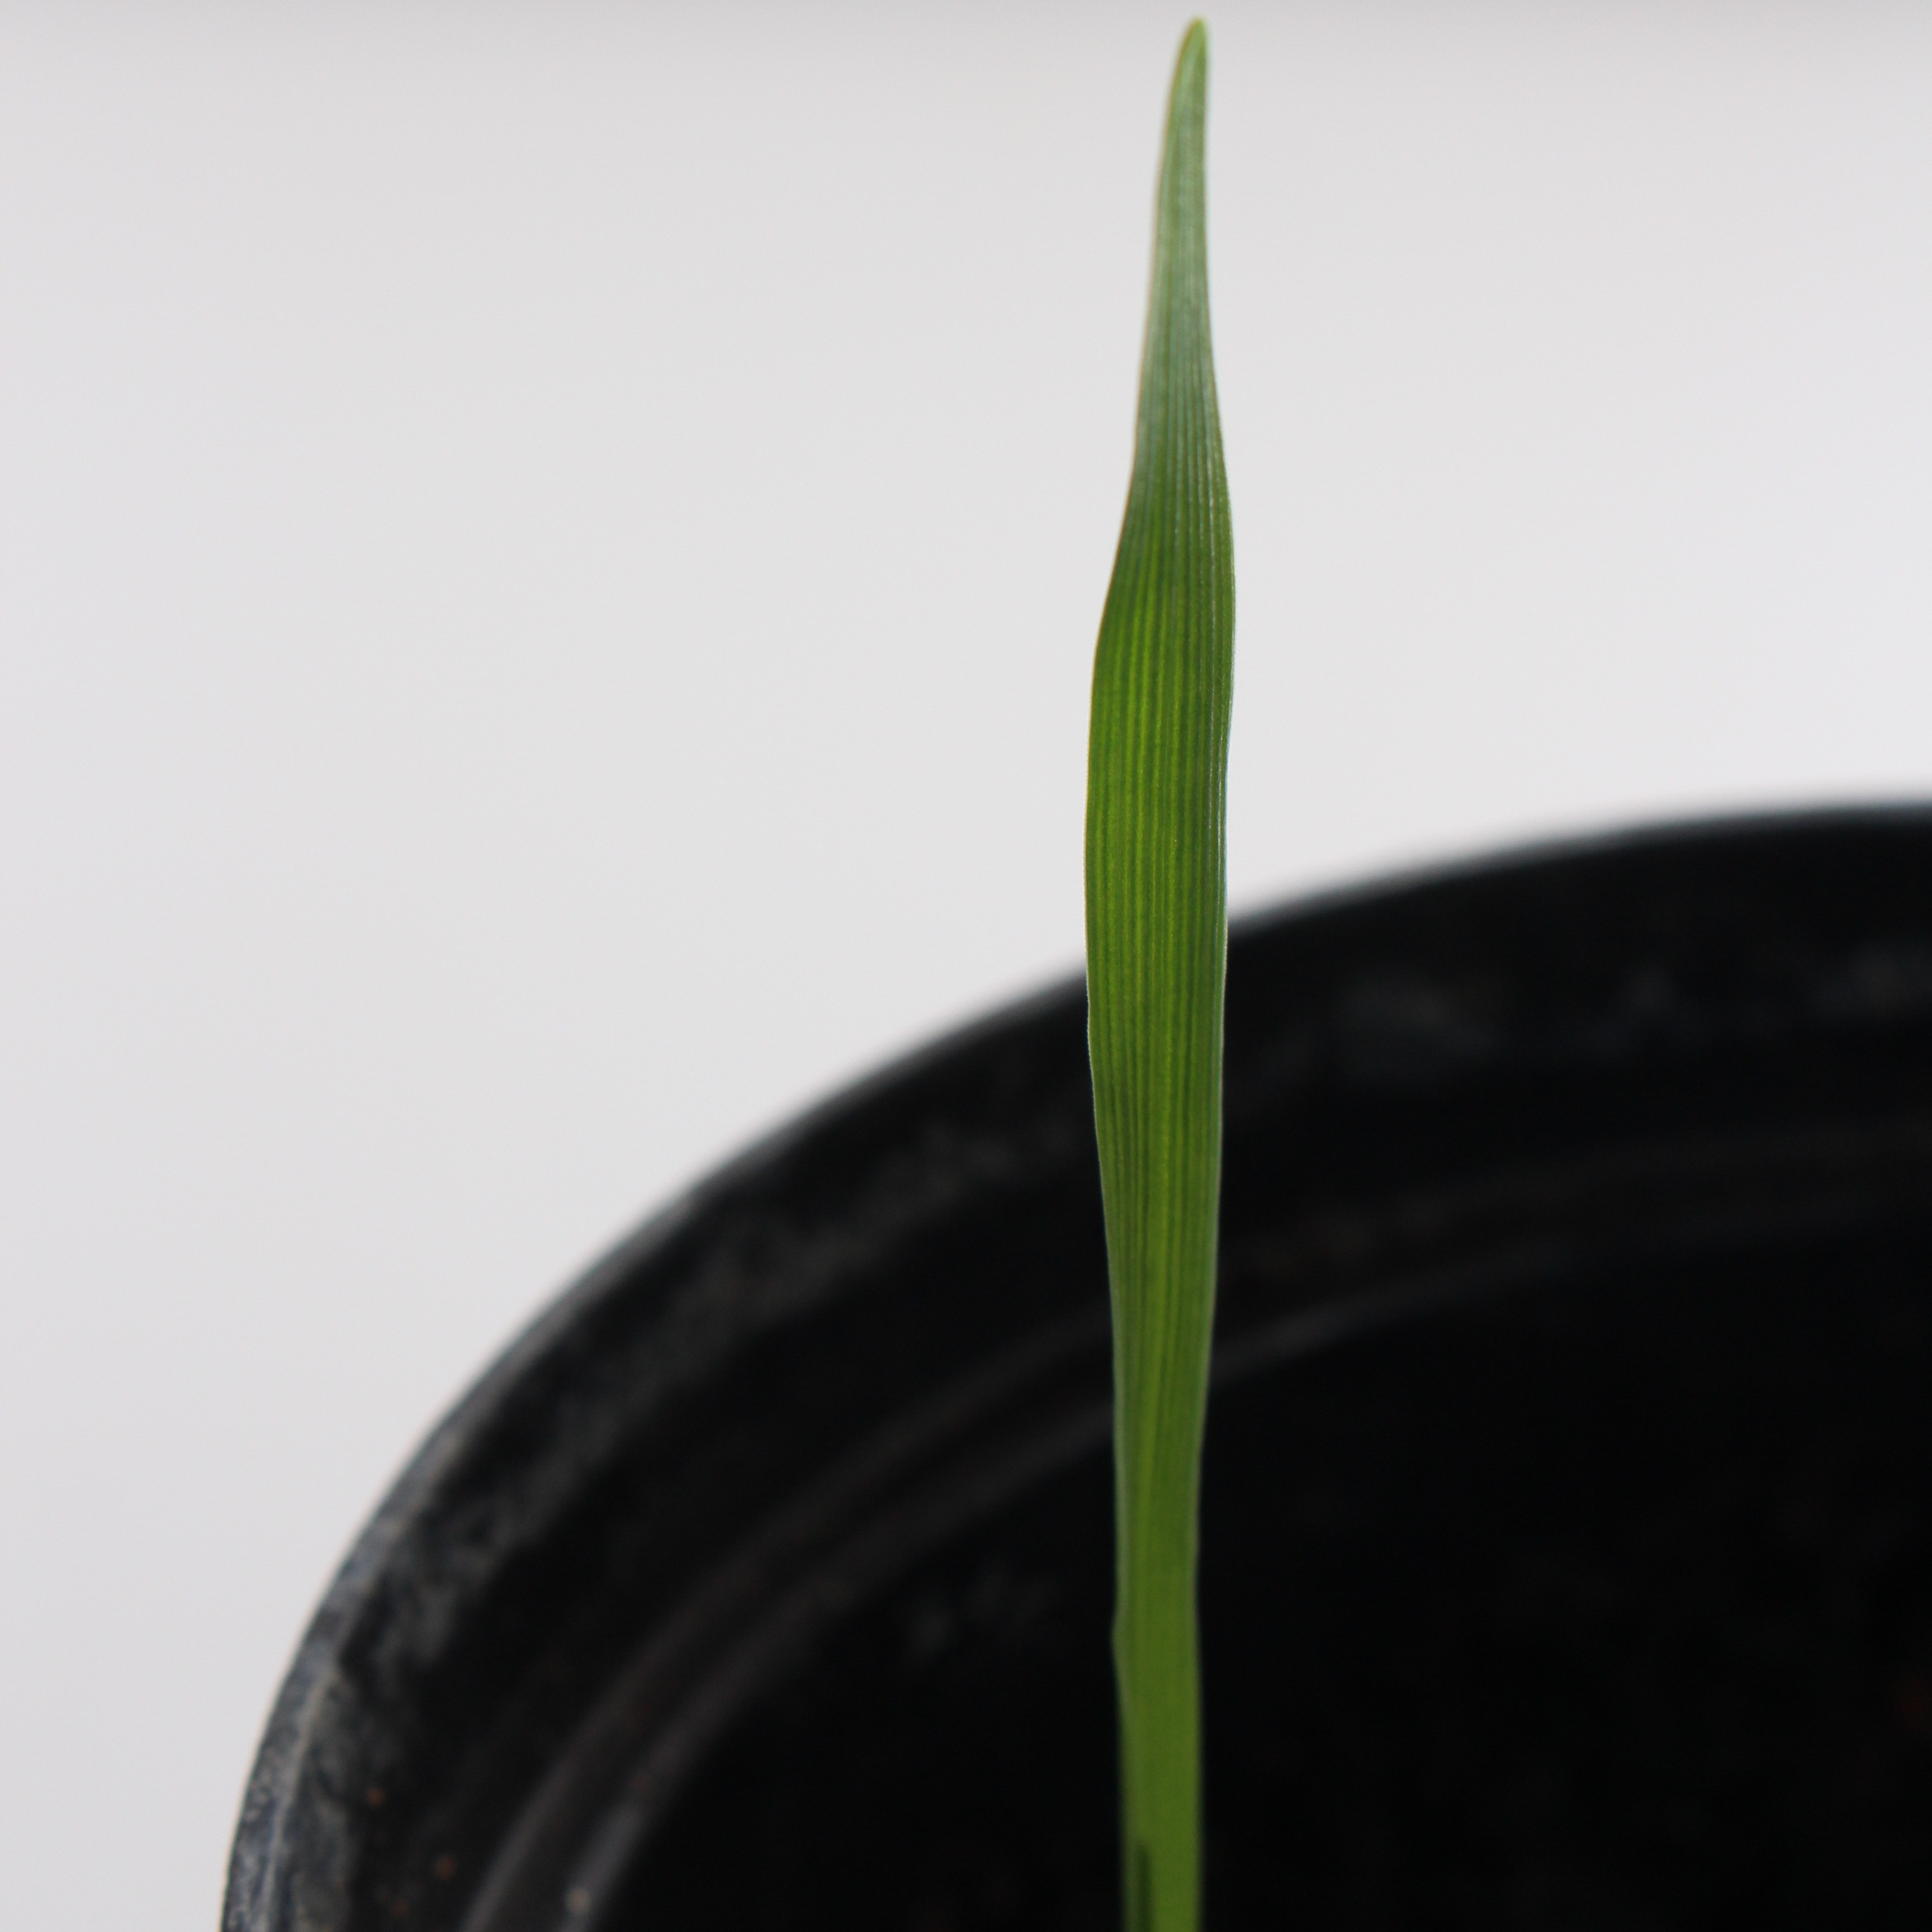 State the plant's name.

Avena sterilis
